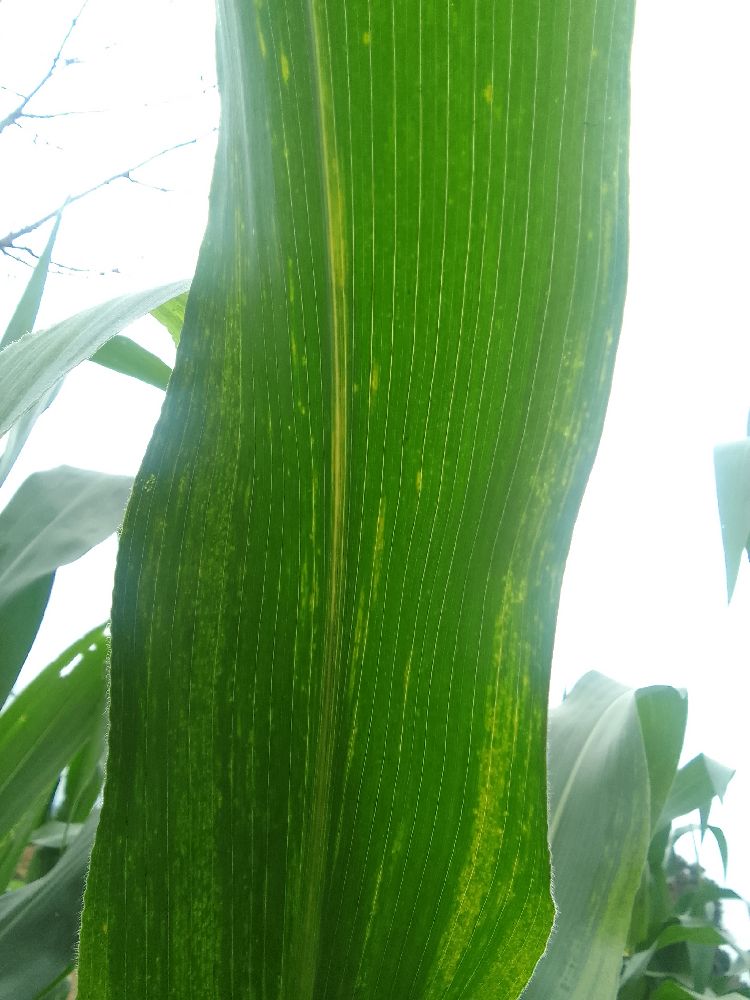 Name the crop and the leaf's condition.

maize, maize lethal necrosis
